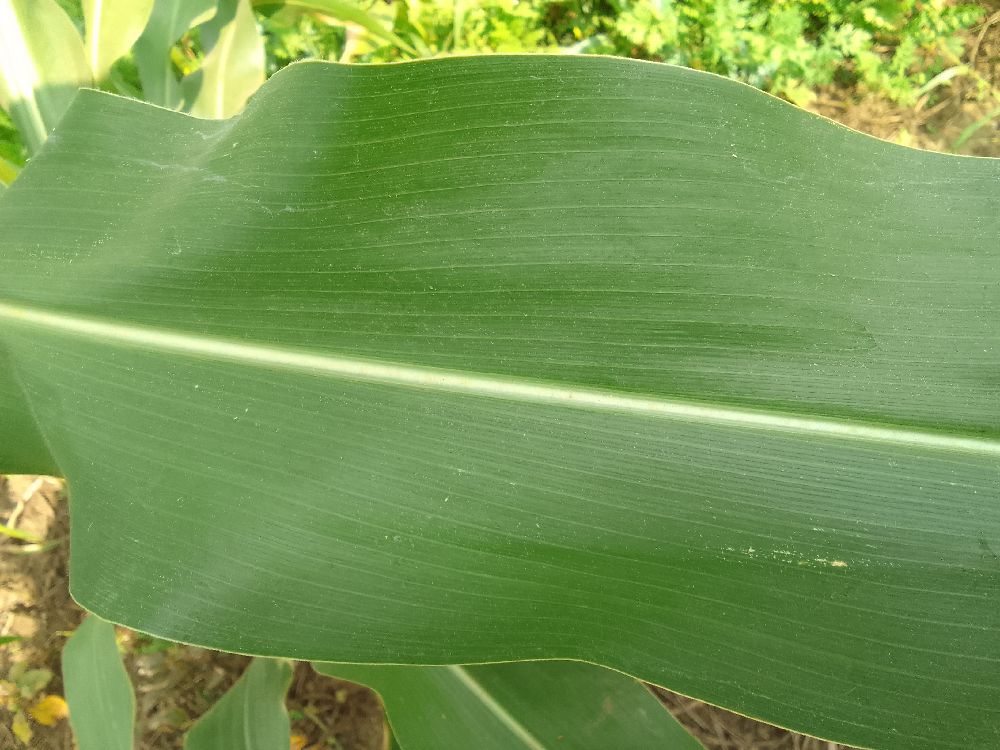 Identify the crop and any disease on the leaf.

maize, healthy
